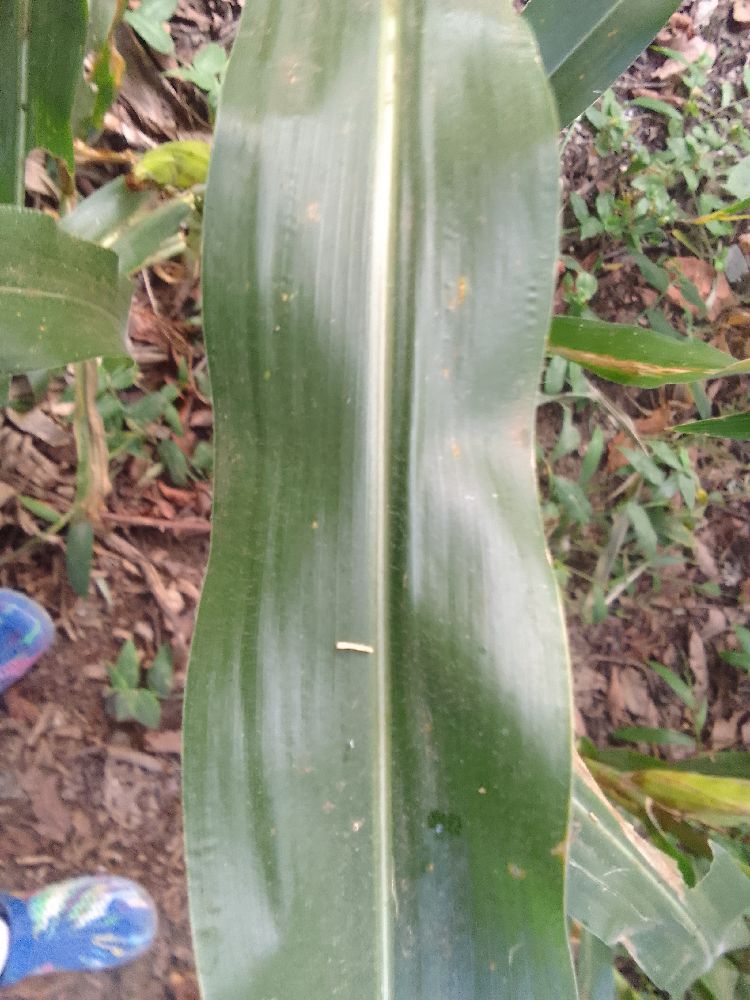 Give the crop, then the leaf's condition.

maize, healthy
